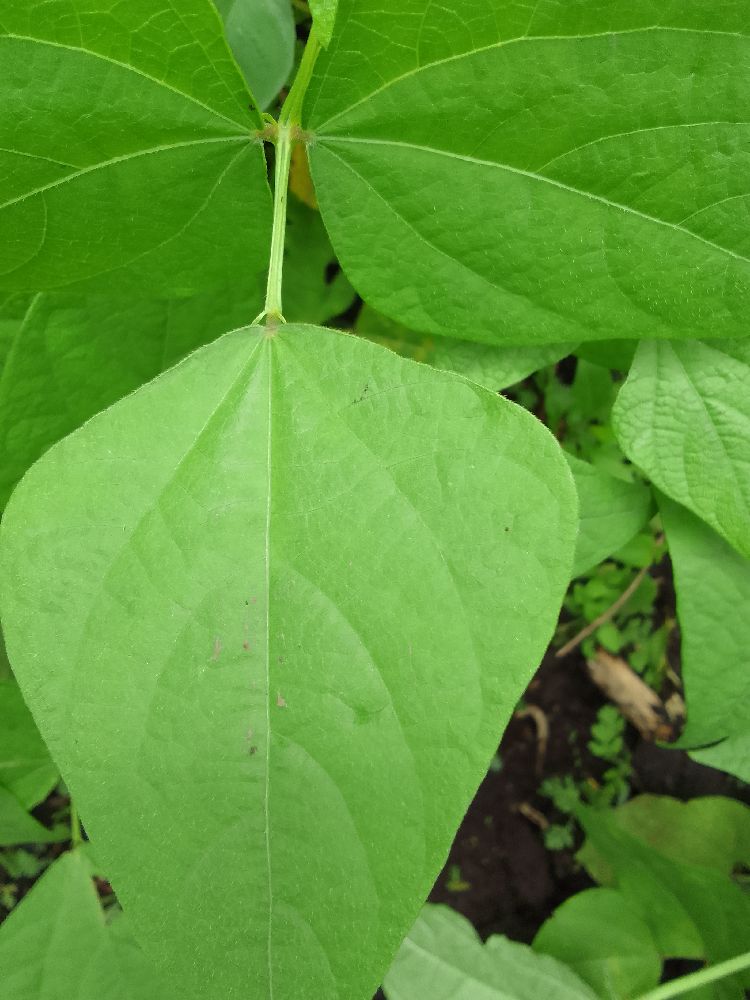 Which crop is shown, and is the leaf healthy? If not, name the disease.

common bean, healthy
